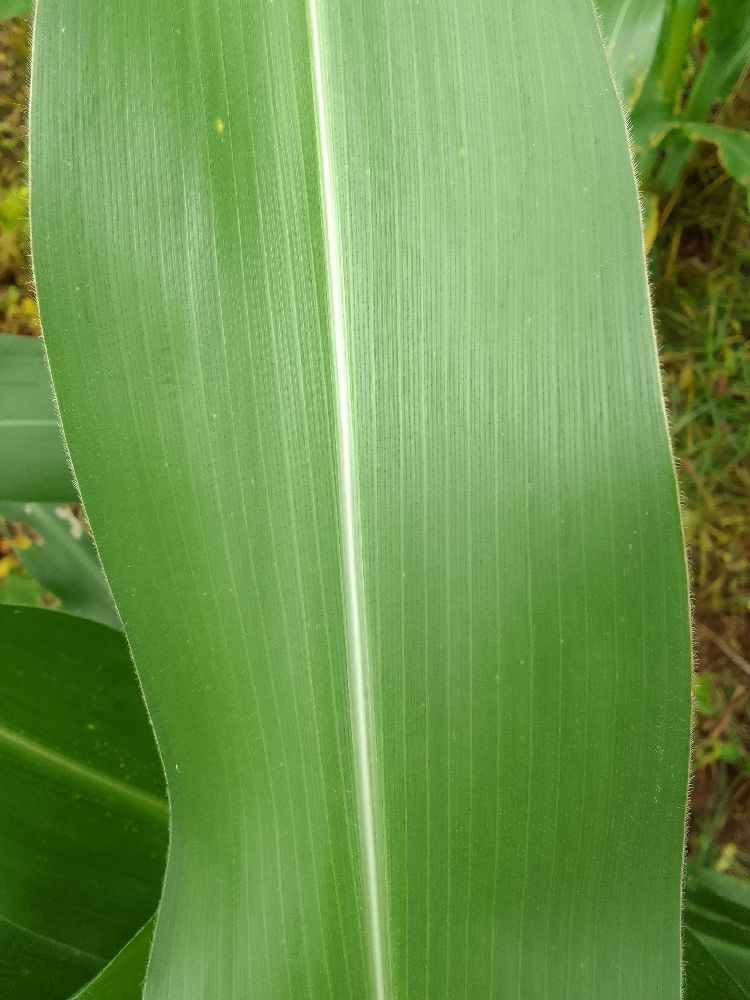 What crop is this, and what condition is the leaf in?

maize, healthy
